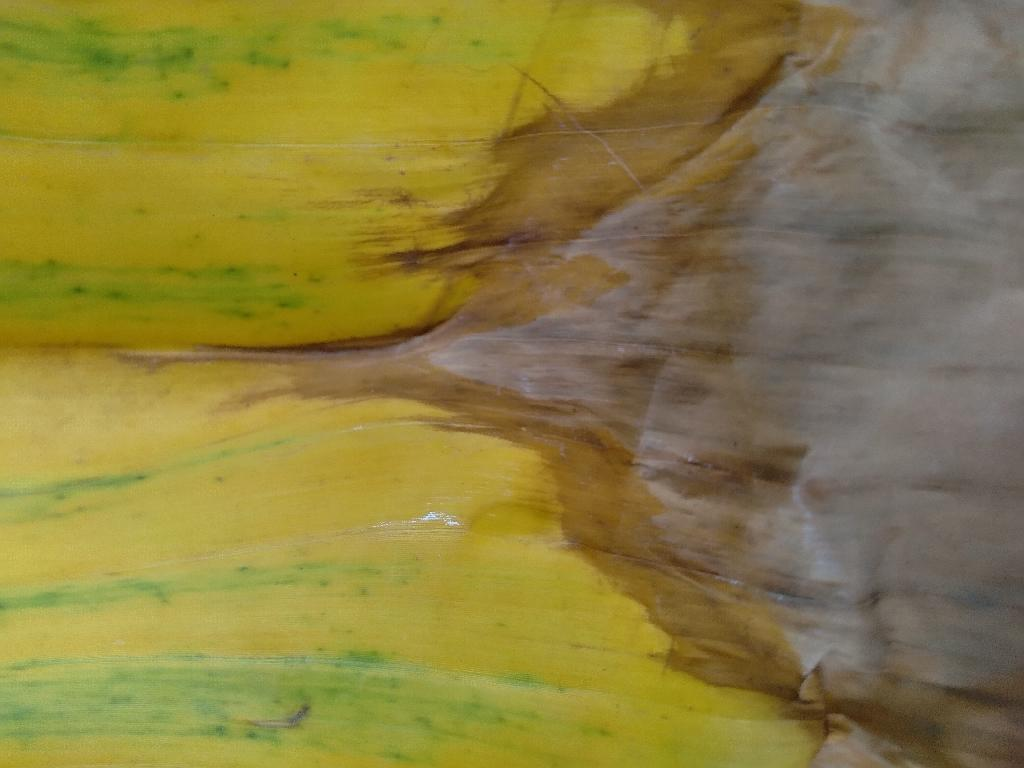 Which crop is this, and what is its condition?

banana, fusarium wilt race 1
